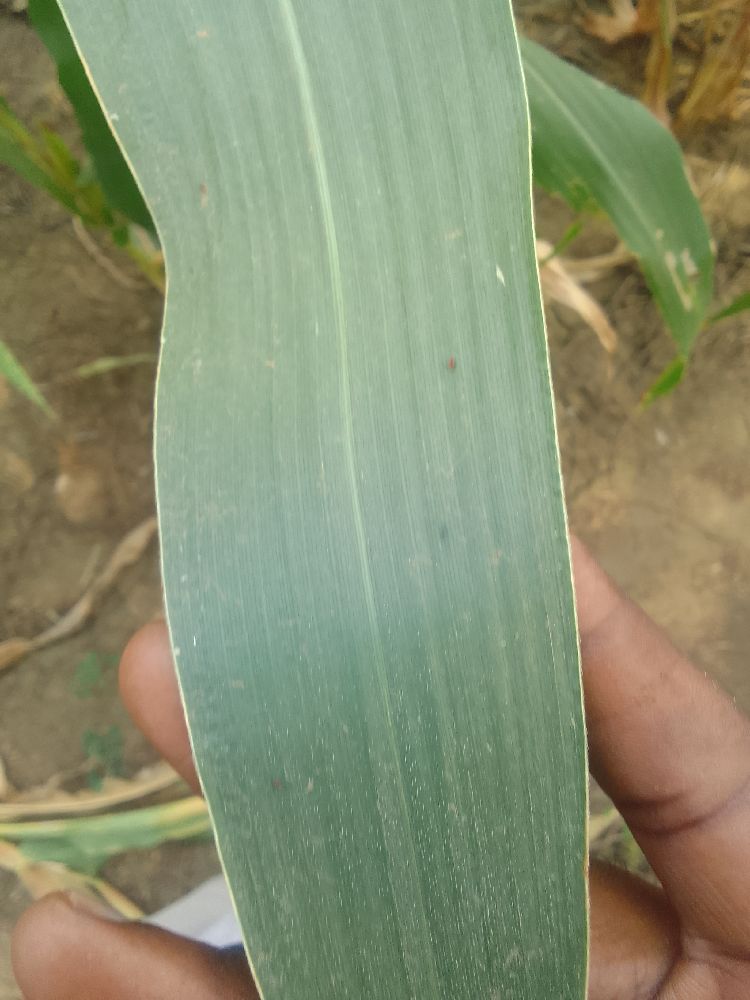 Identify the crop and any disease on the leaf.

maize, healthy
